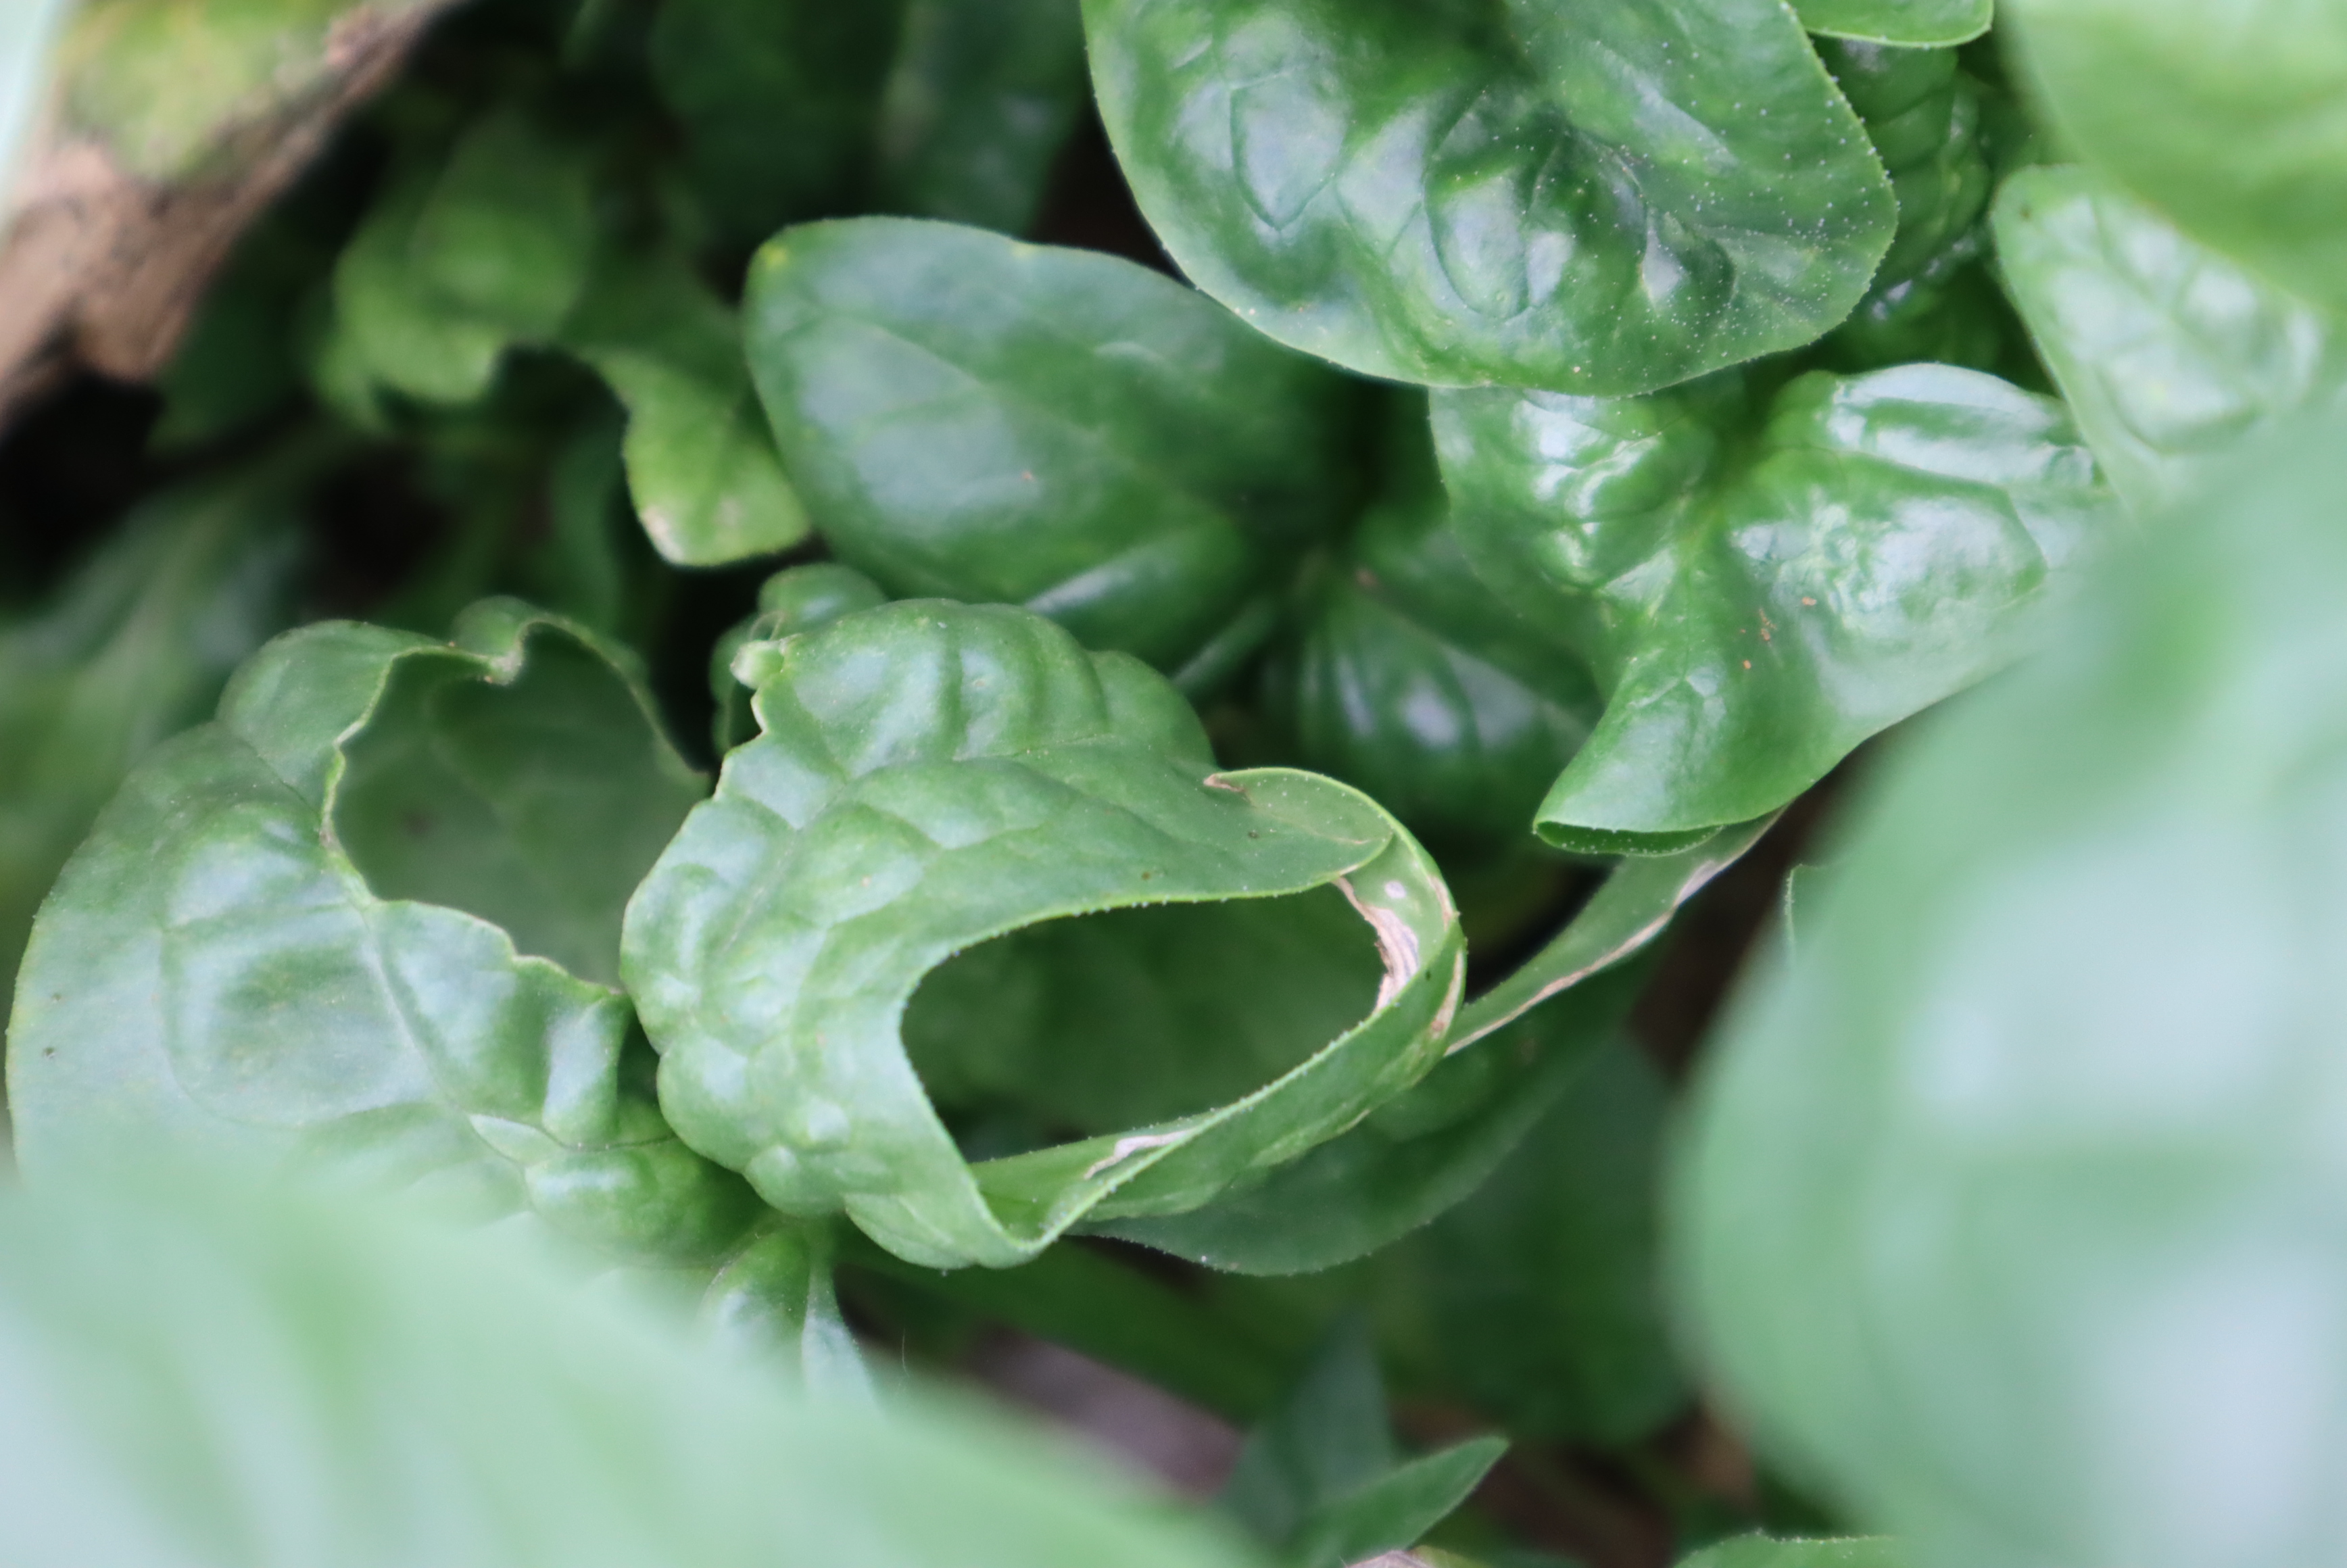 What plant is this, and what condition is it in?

spinach, mechanical damage
